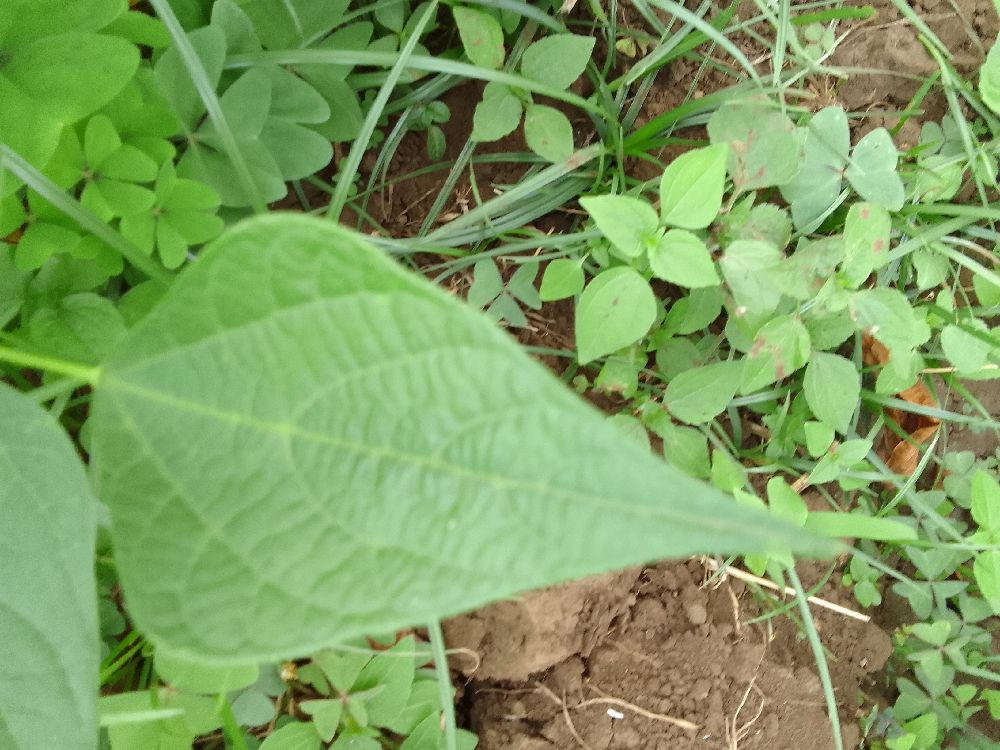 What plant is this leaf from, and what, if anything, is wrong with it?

common bean, healthy
